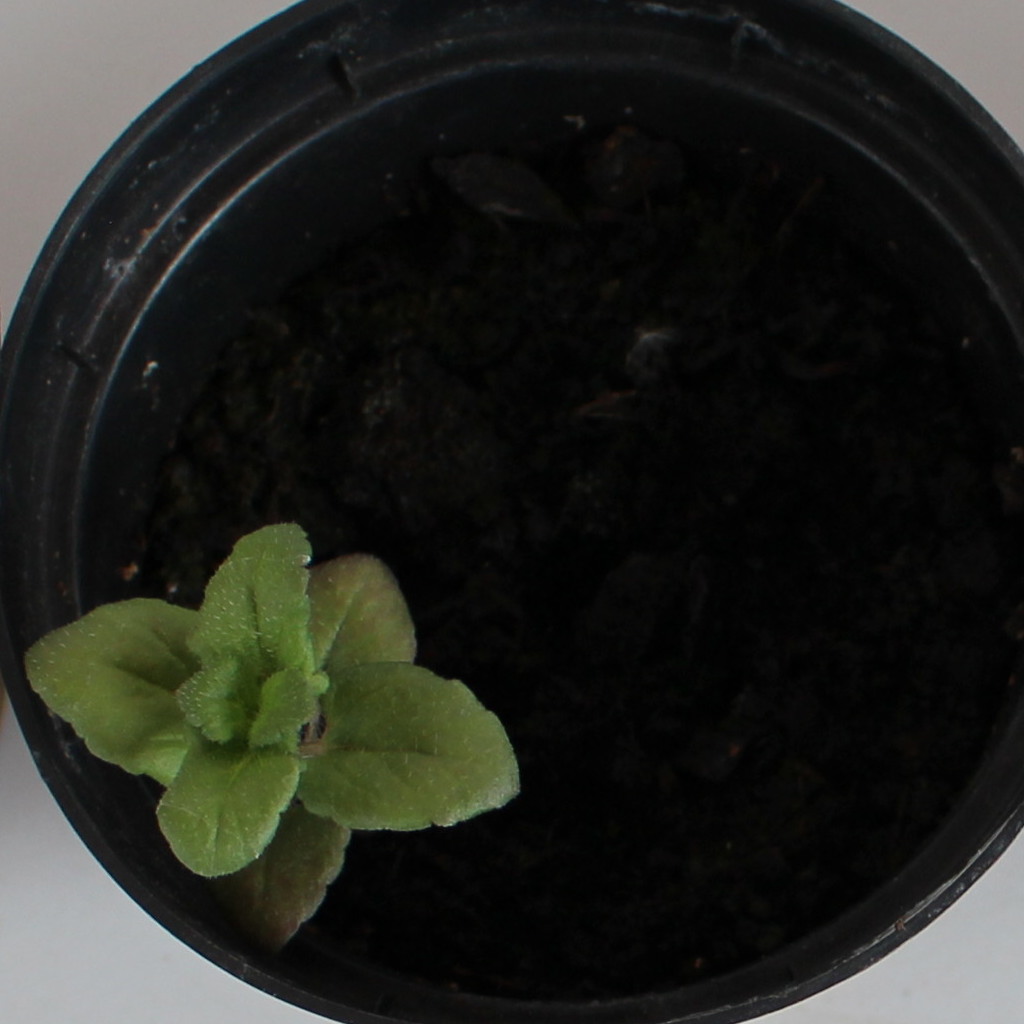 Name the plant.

Veronica persica
